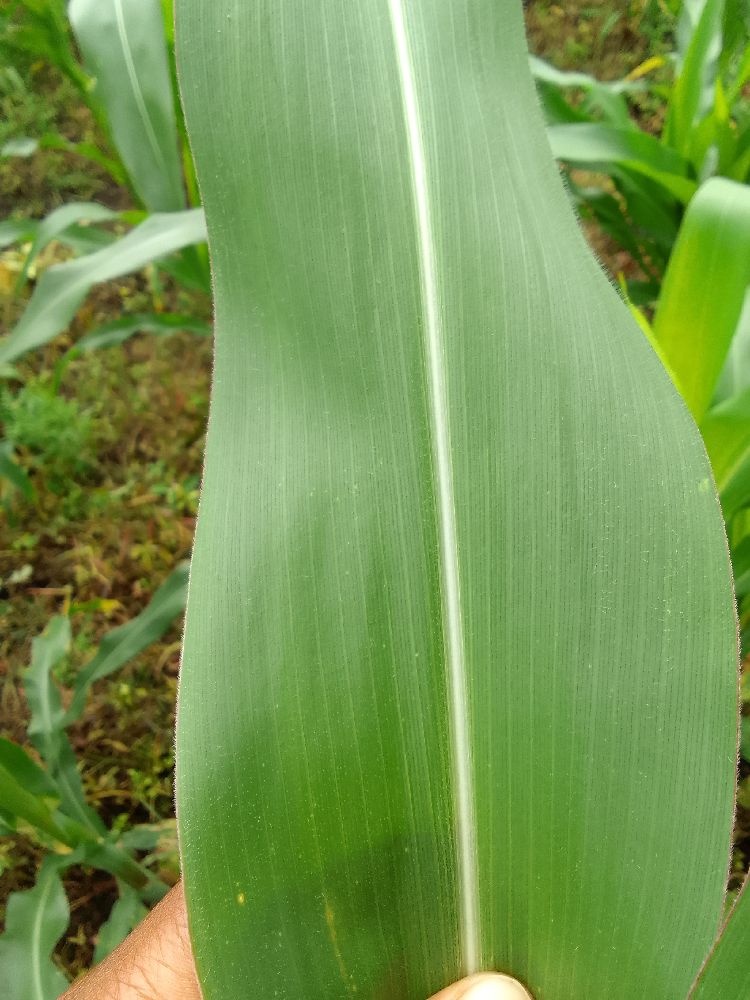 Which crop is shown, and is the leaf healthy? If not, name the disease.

maize, healthy
